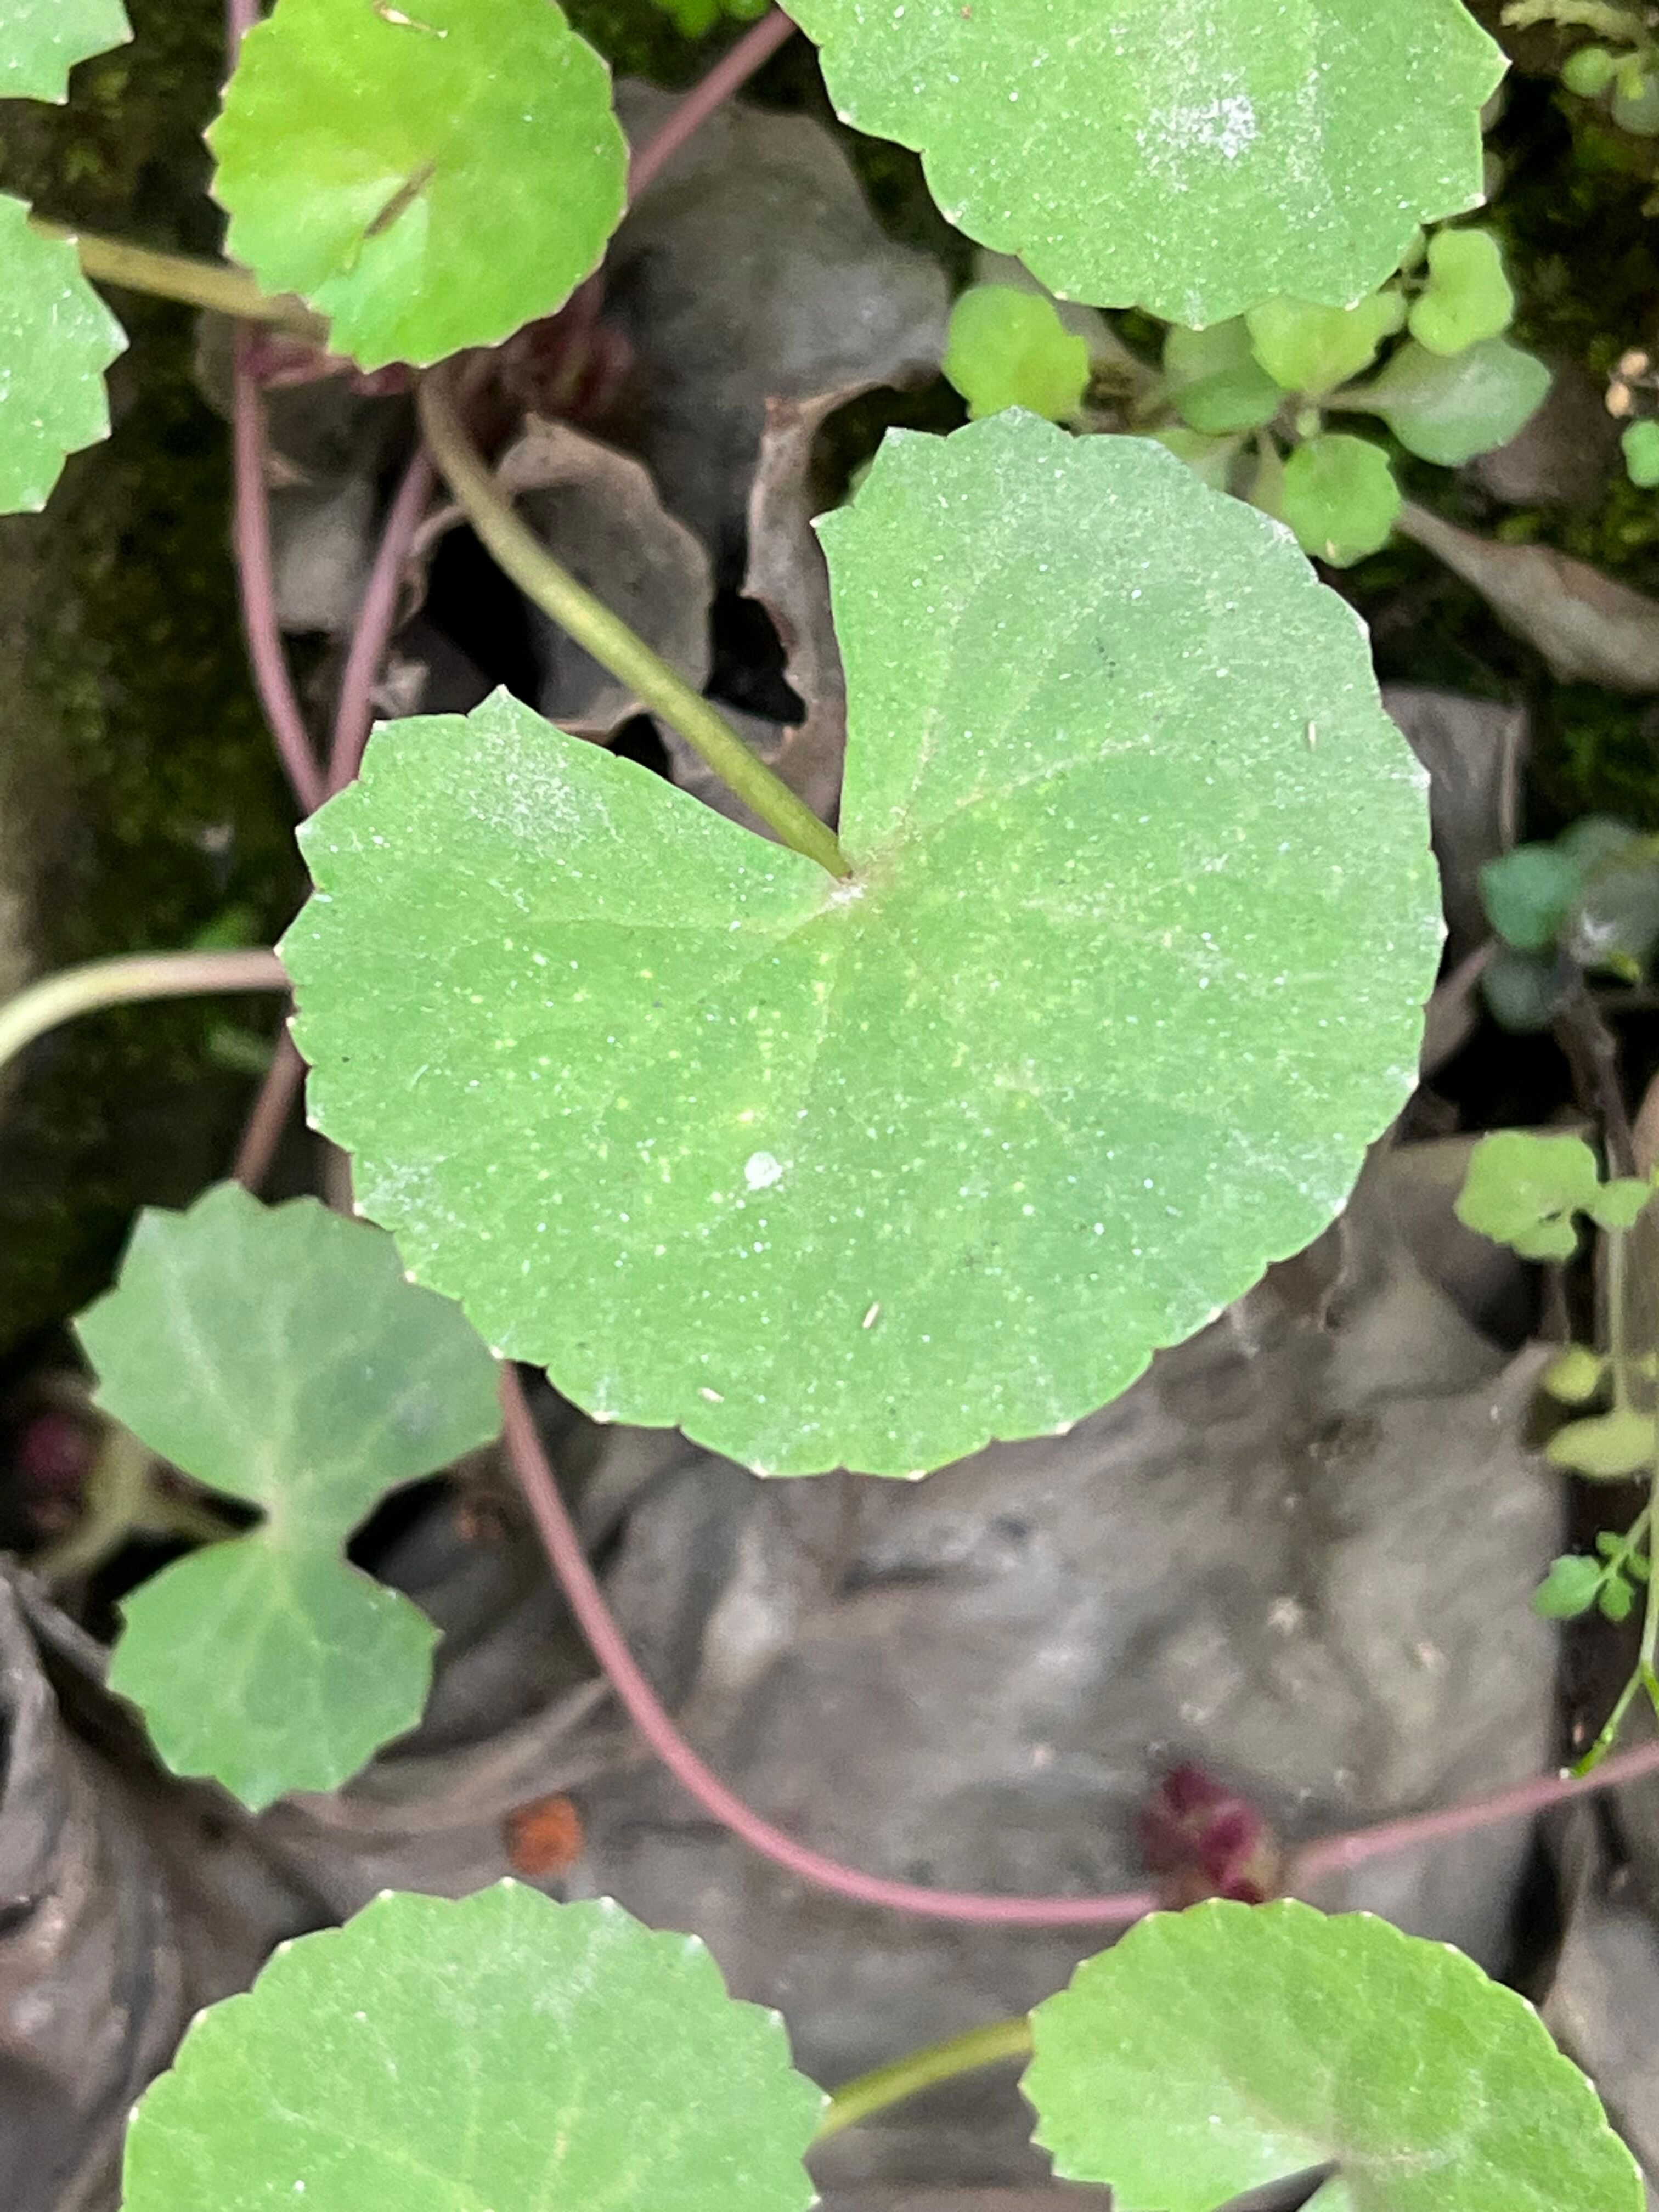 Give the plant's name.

thankuni
